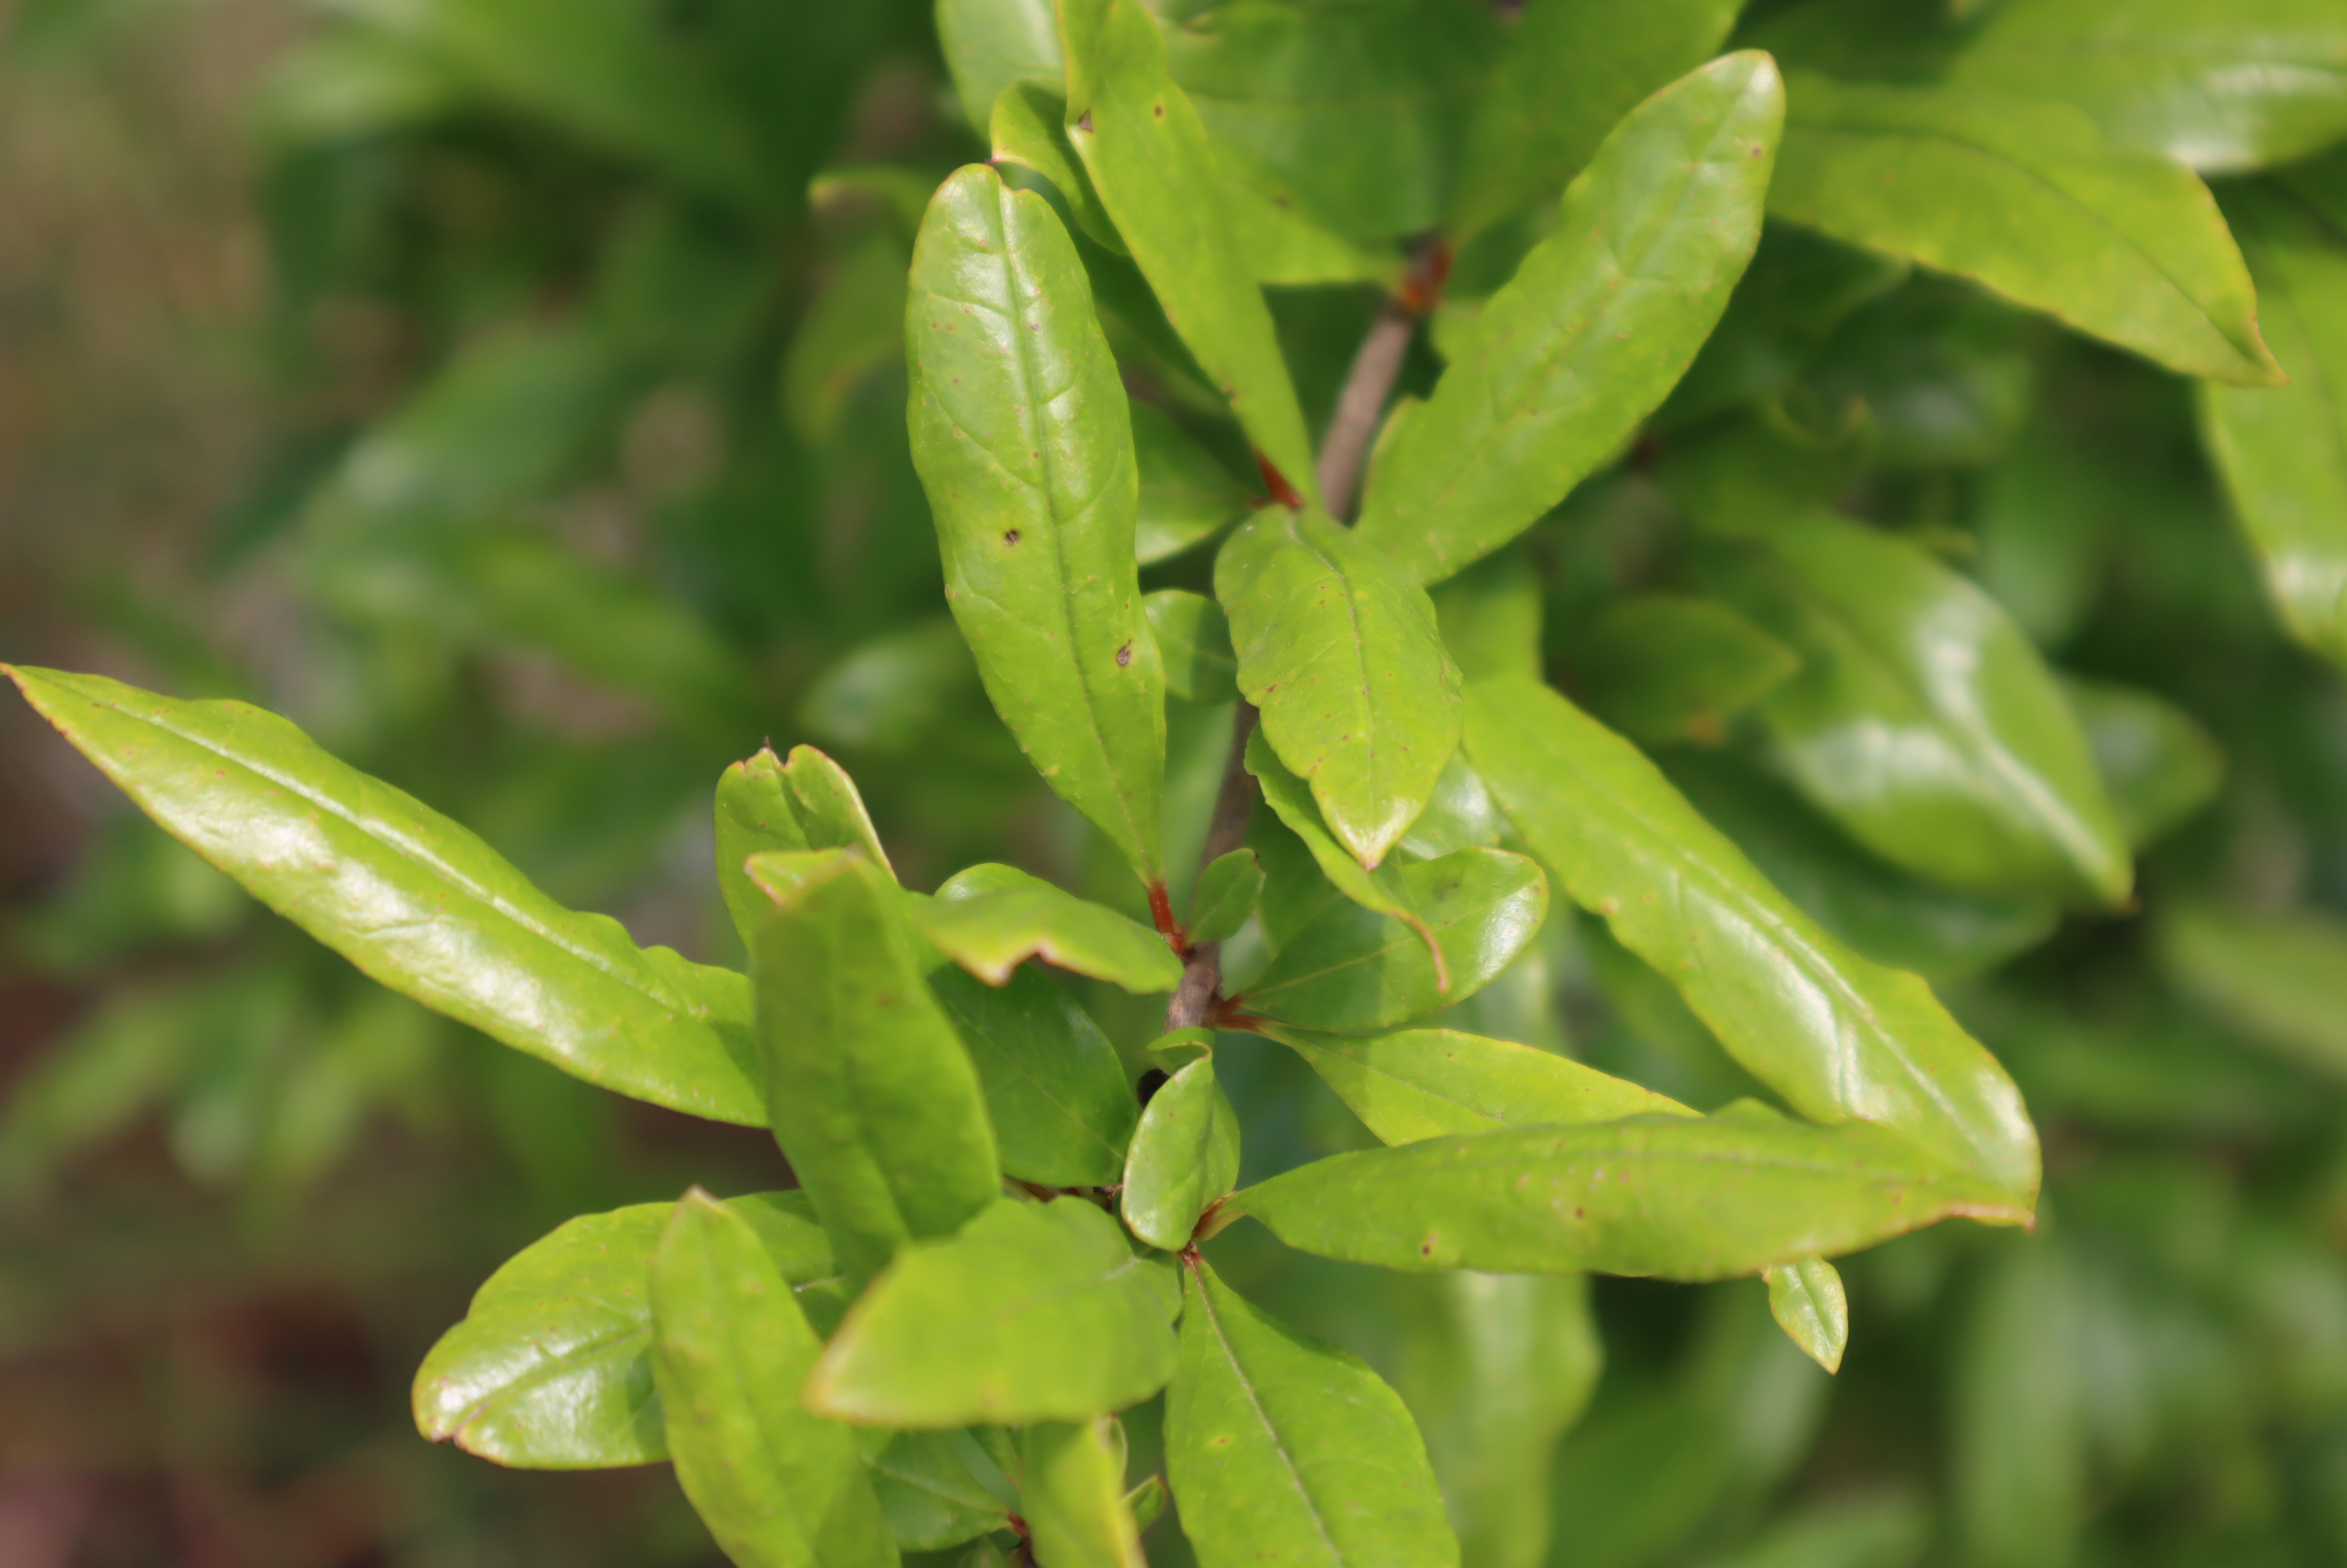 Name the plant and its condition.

pomegranate, aphids, coniella granati
